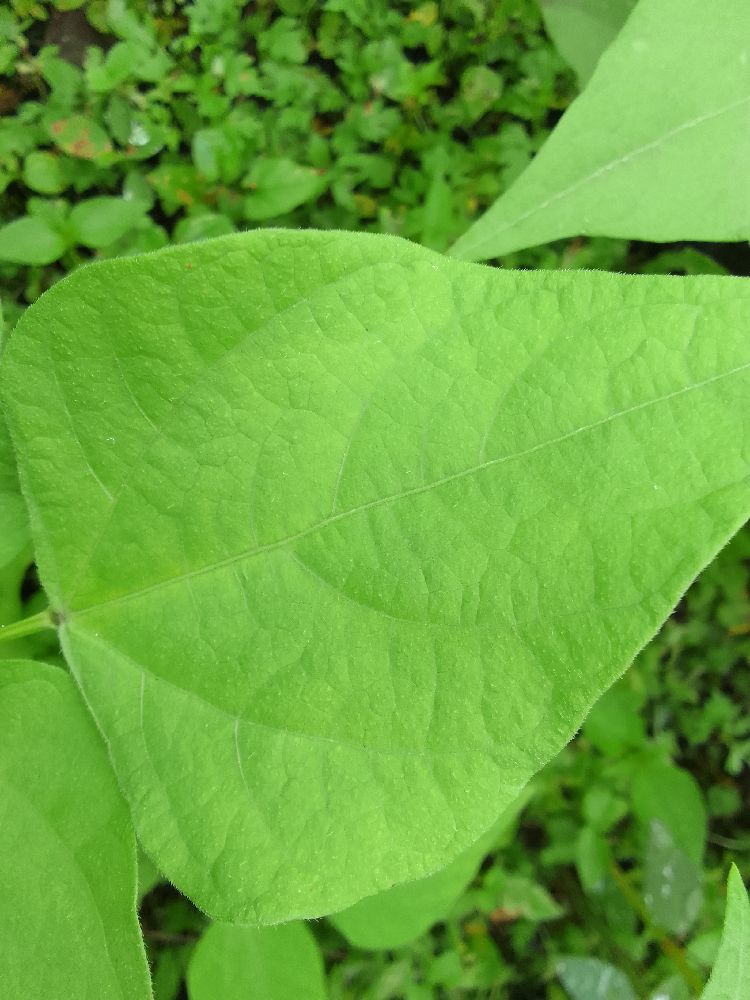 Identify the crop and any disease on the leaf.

common bean, healthy
